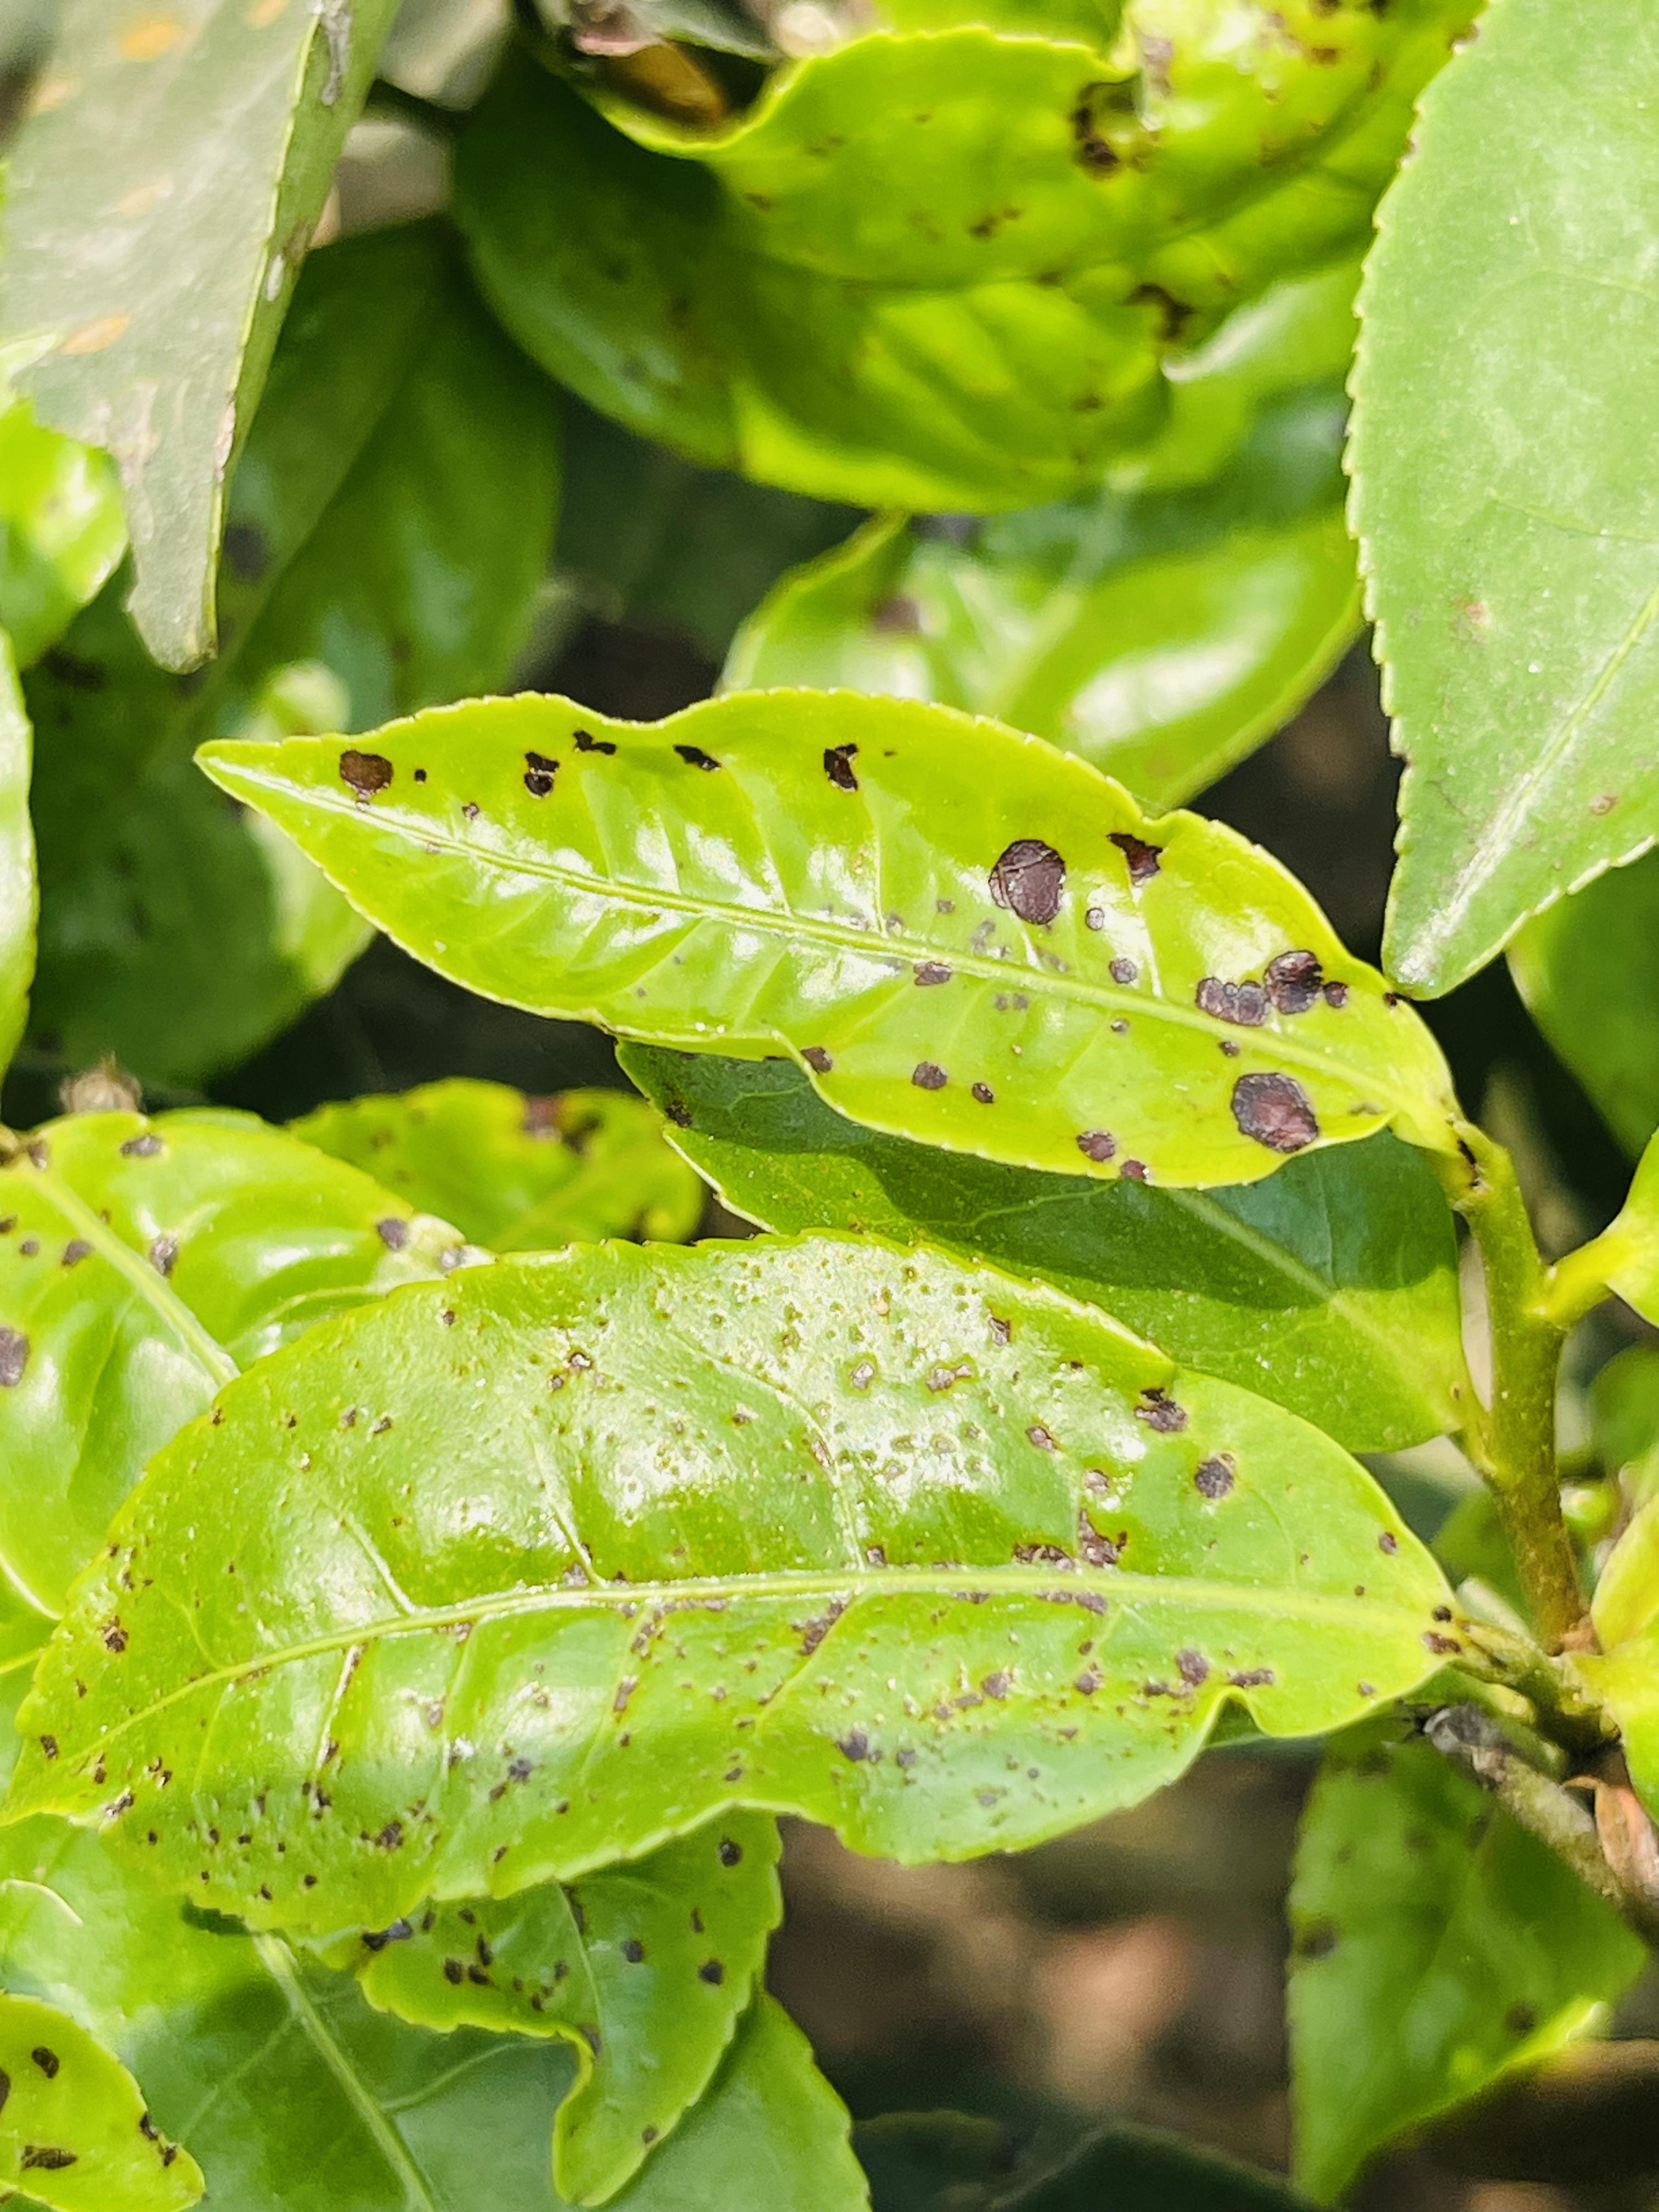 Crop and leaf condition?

tea, helopeltis
